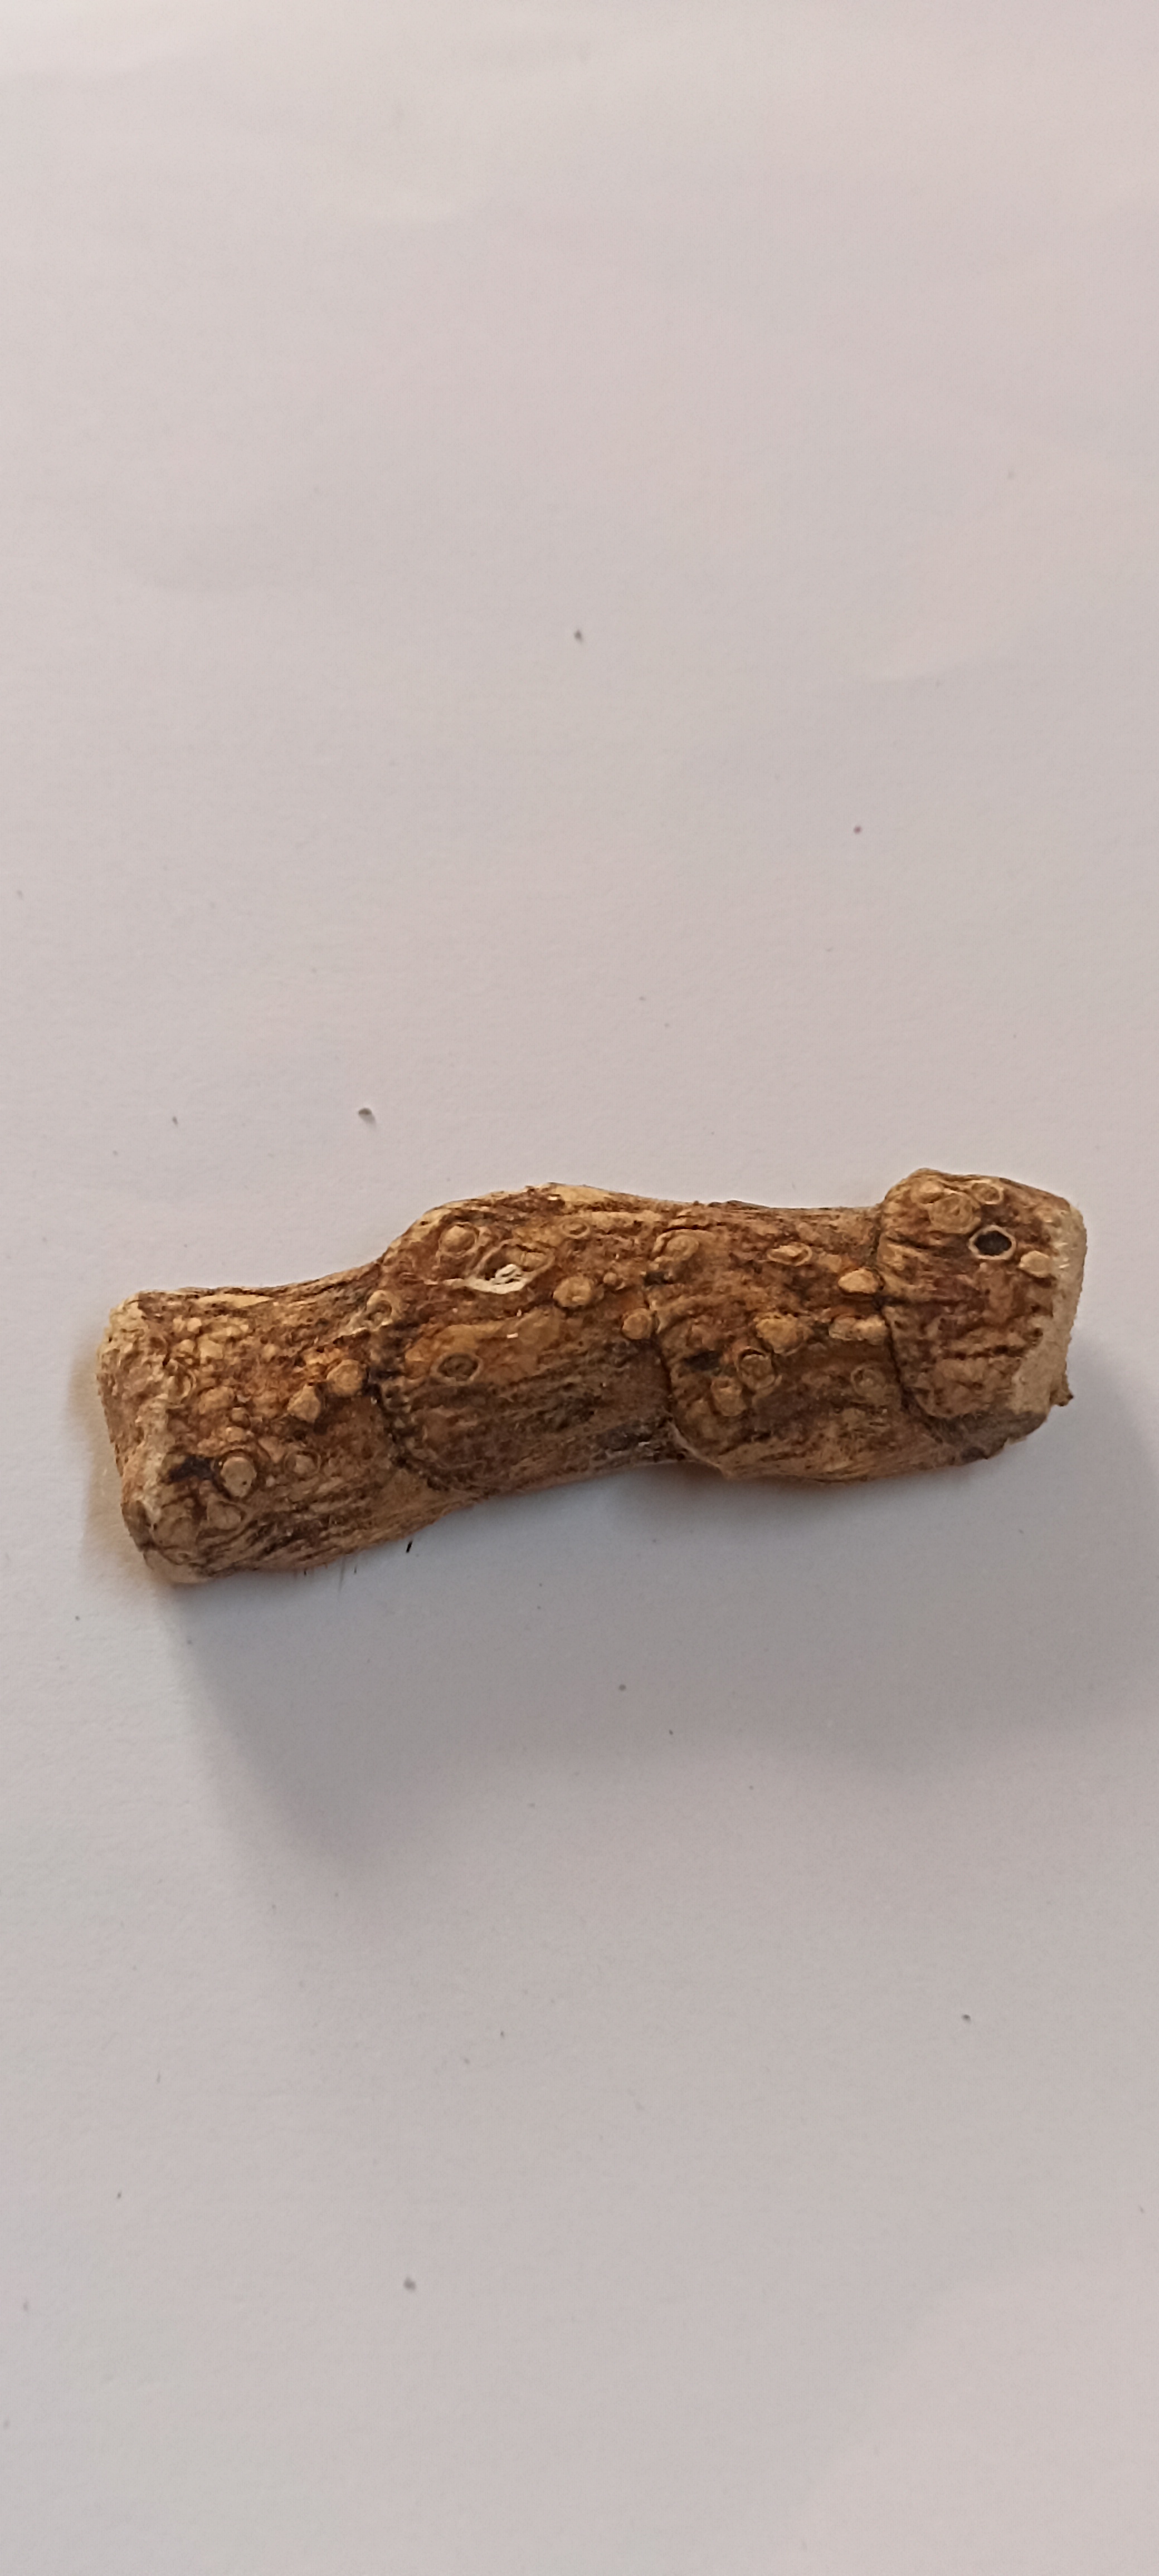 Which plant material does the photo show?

vekhand
